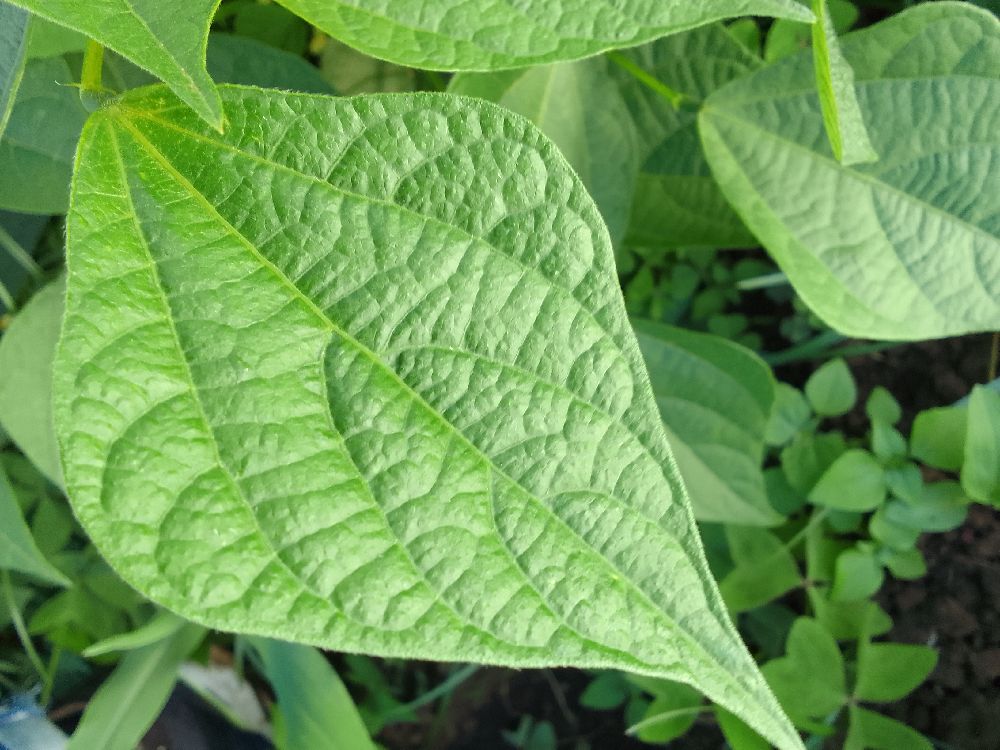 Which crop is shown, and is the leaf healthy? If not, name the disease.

common bean, healthy
